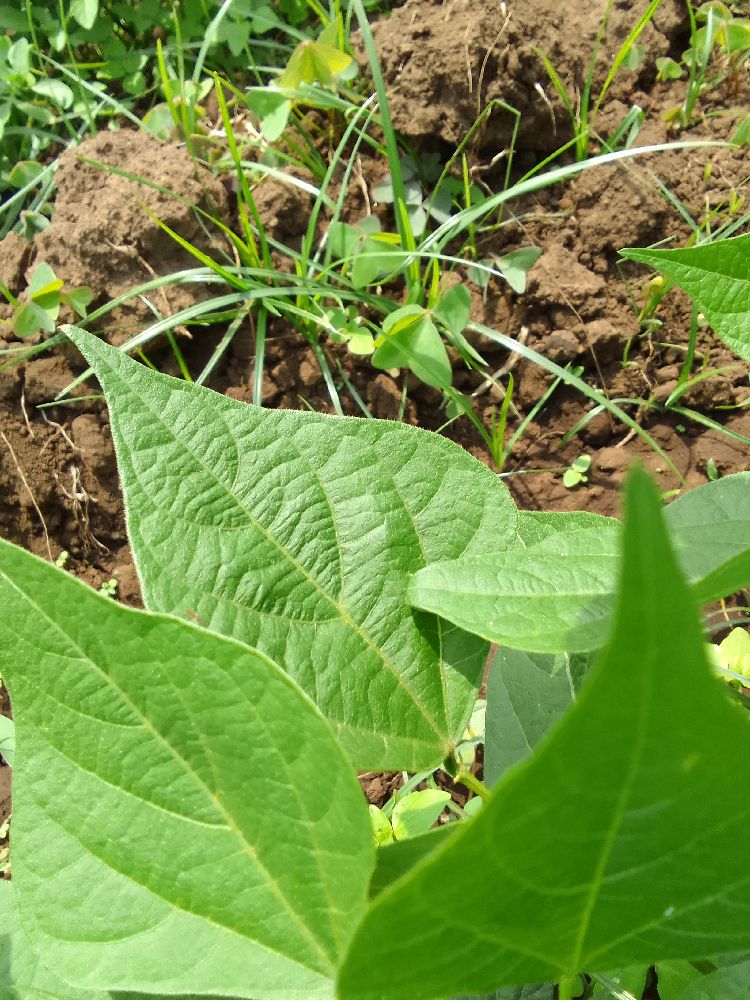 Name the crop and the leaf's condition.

common bean, healthy
